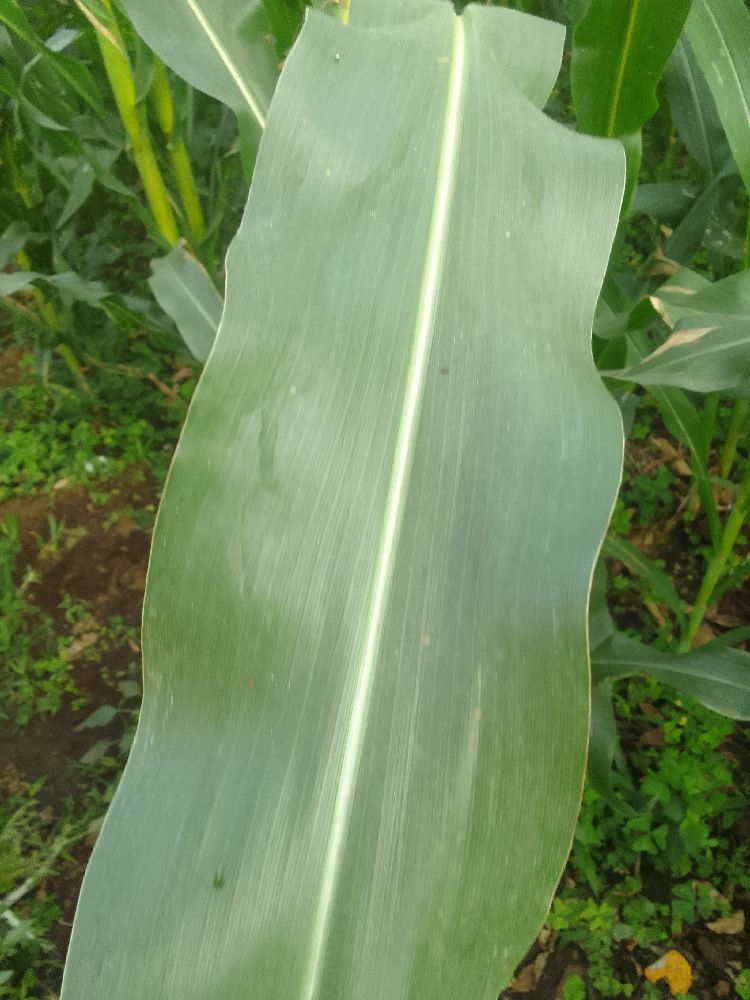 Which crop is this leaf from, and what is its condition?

maize, healthy
